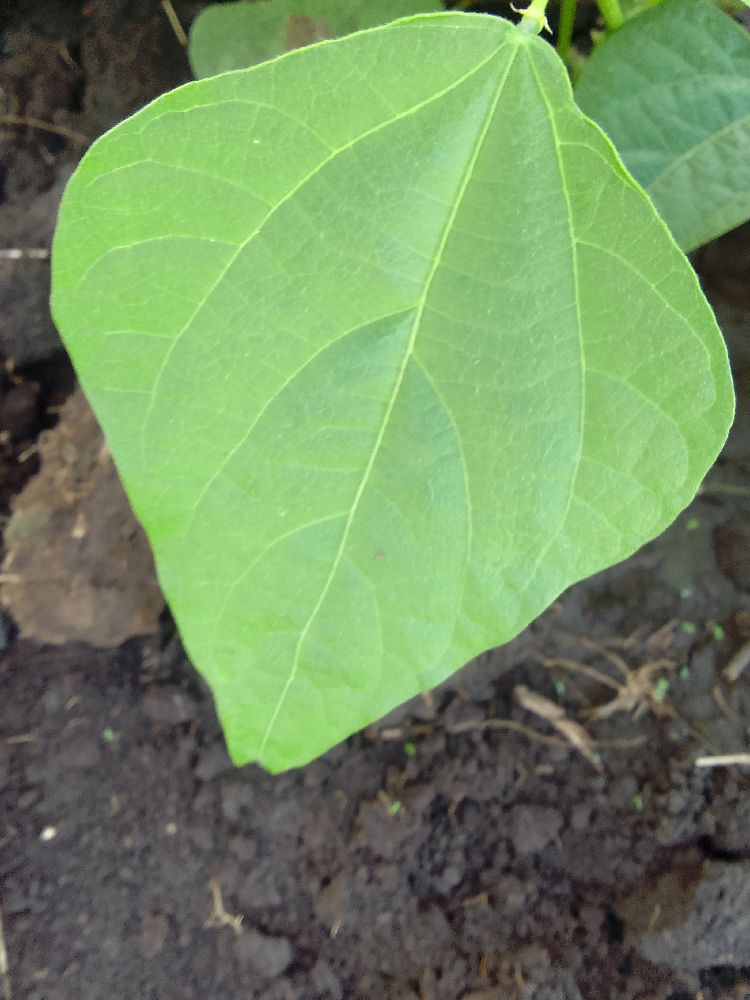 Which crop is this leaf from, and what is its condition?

common bean, healthy
